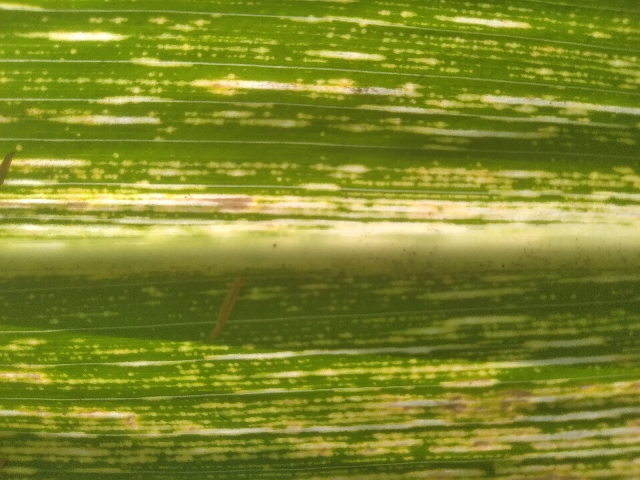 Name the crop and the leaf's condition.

maize, maize streak virus
